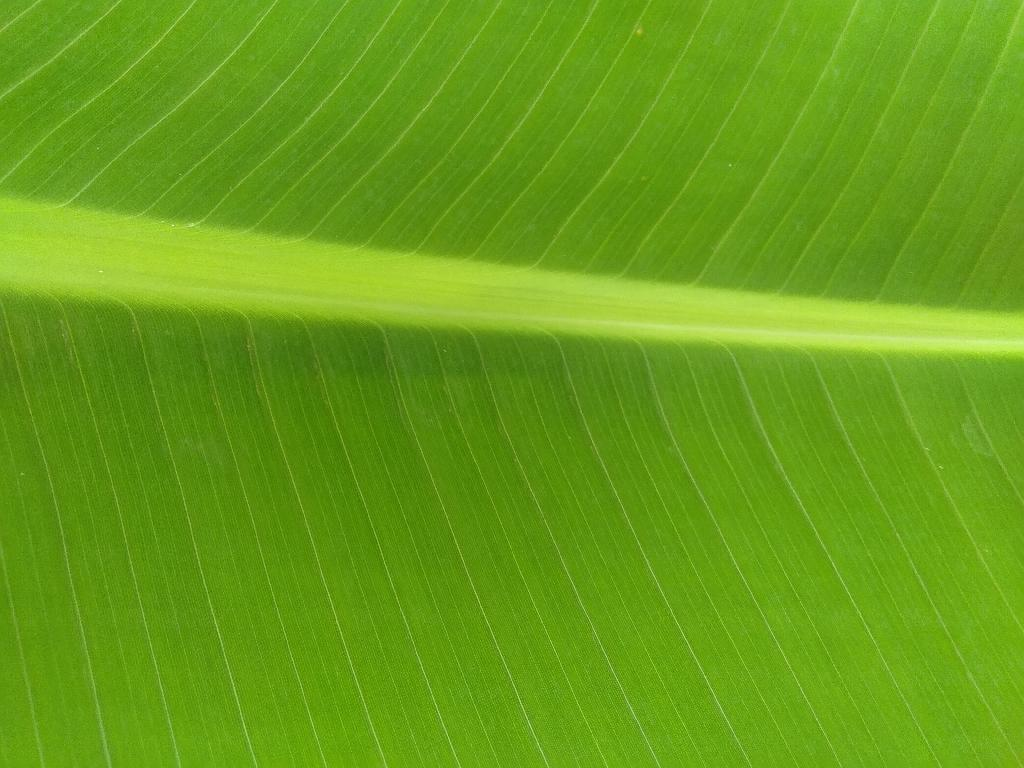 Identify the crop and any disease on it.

banana, healthy
